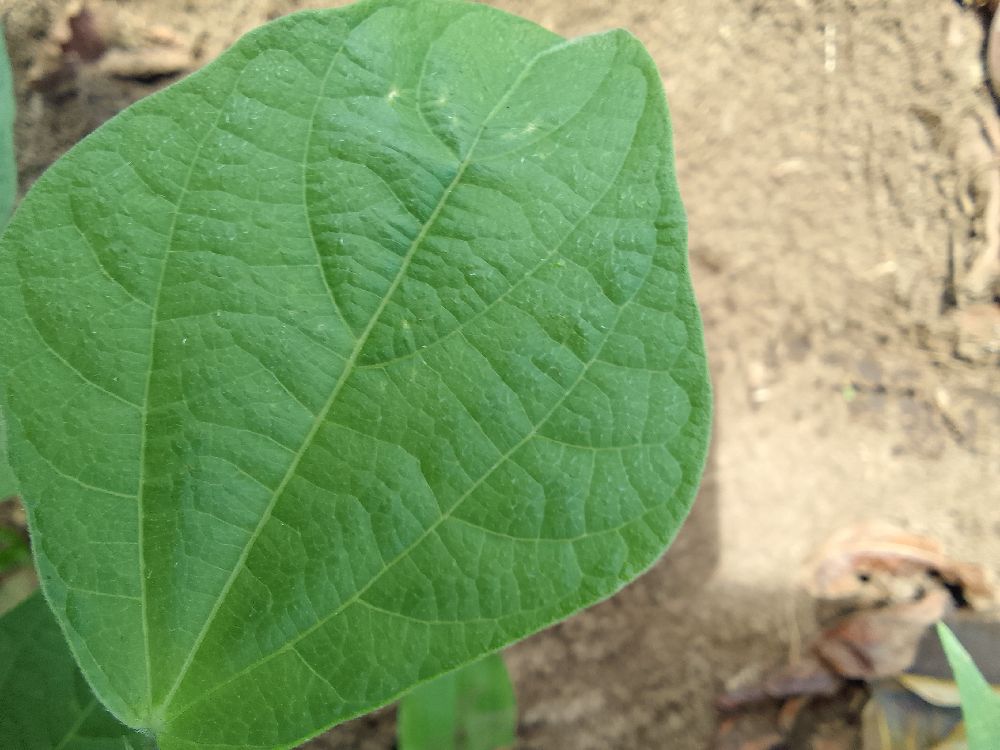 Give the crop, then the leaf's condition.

common bean, healthy
